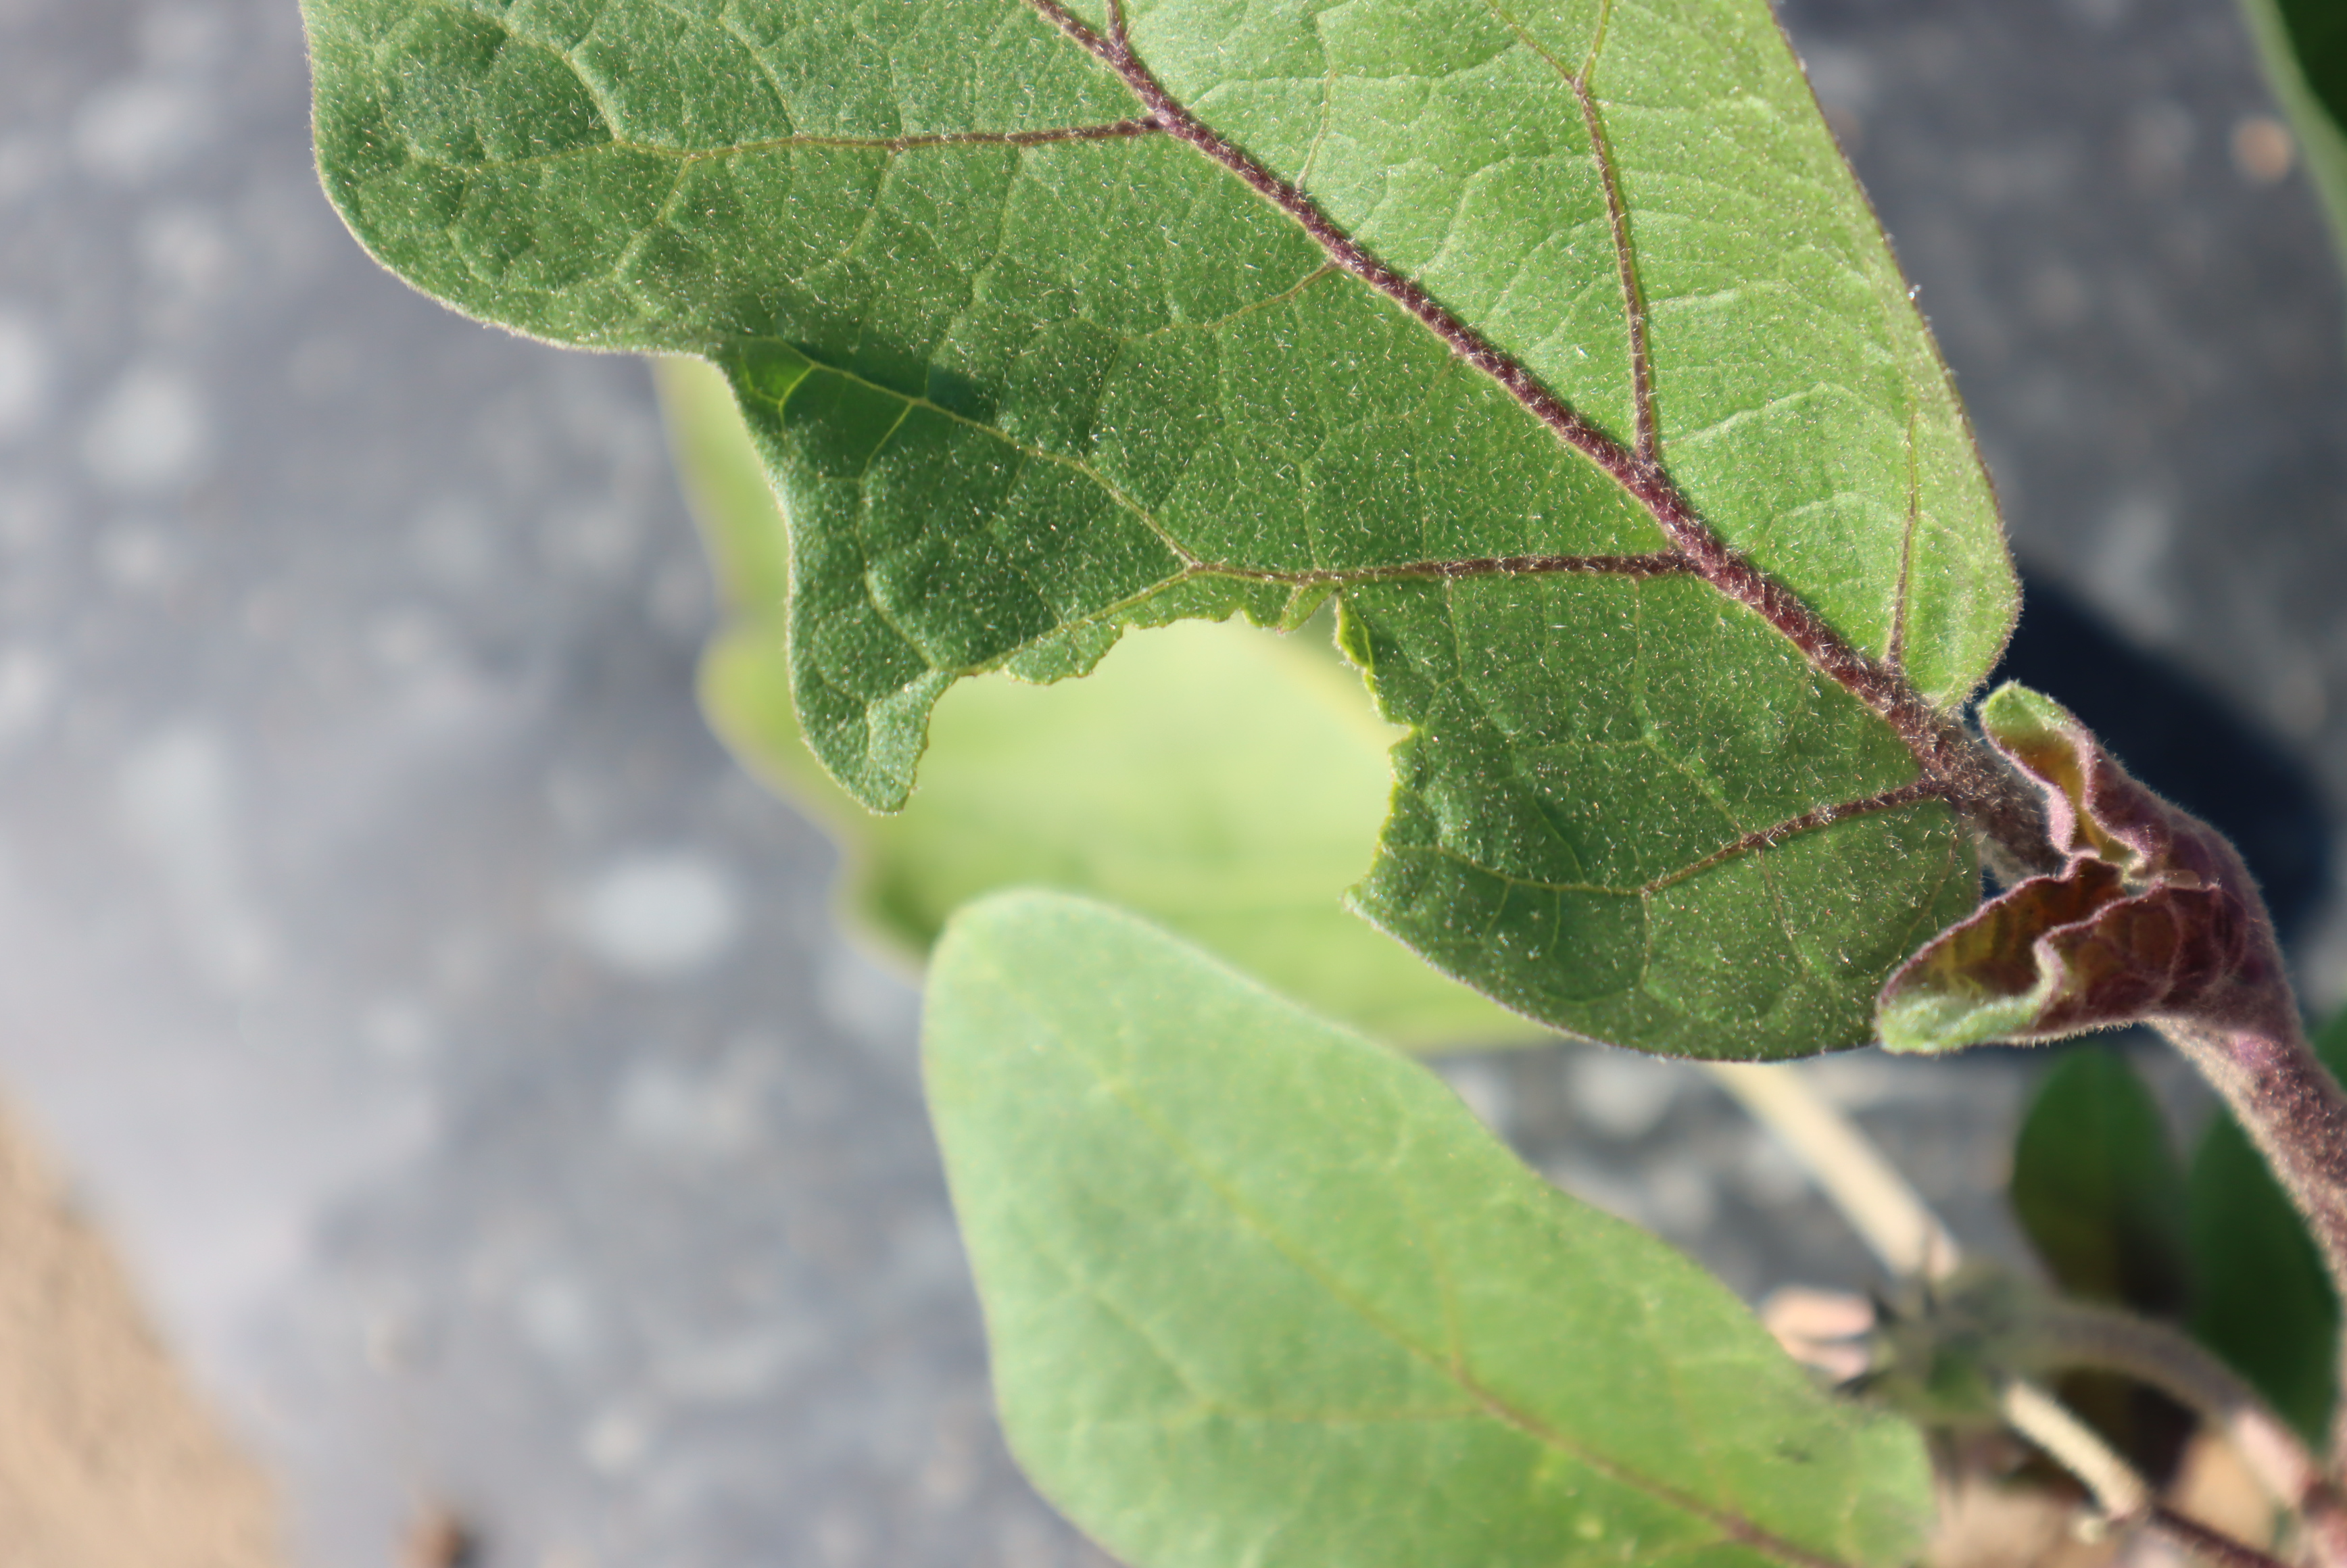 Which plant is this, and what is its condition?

aubergine, colorado potato beetle
